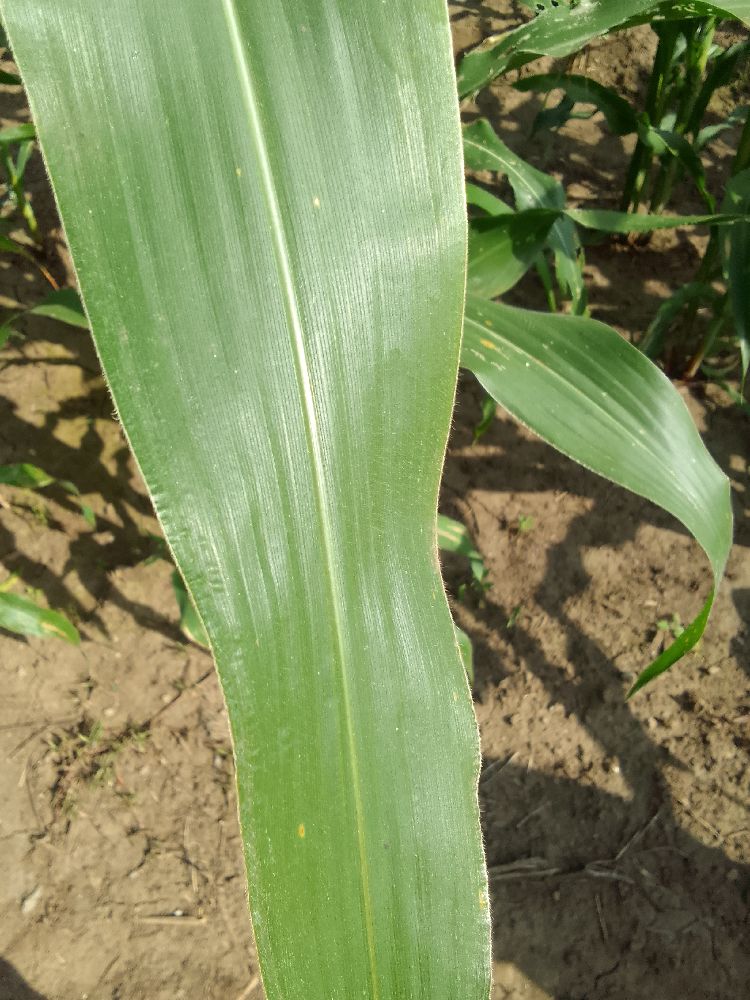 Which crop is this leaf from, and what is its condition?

maize, healthy
